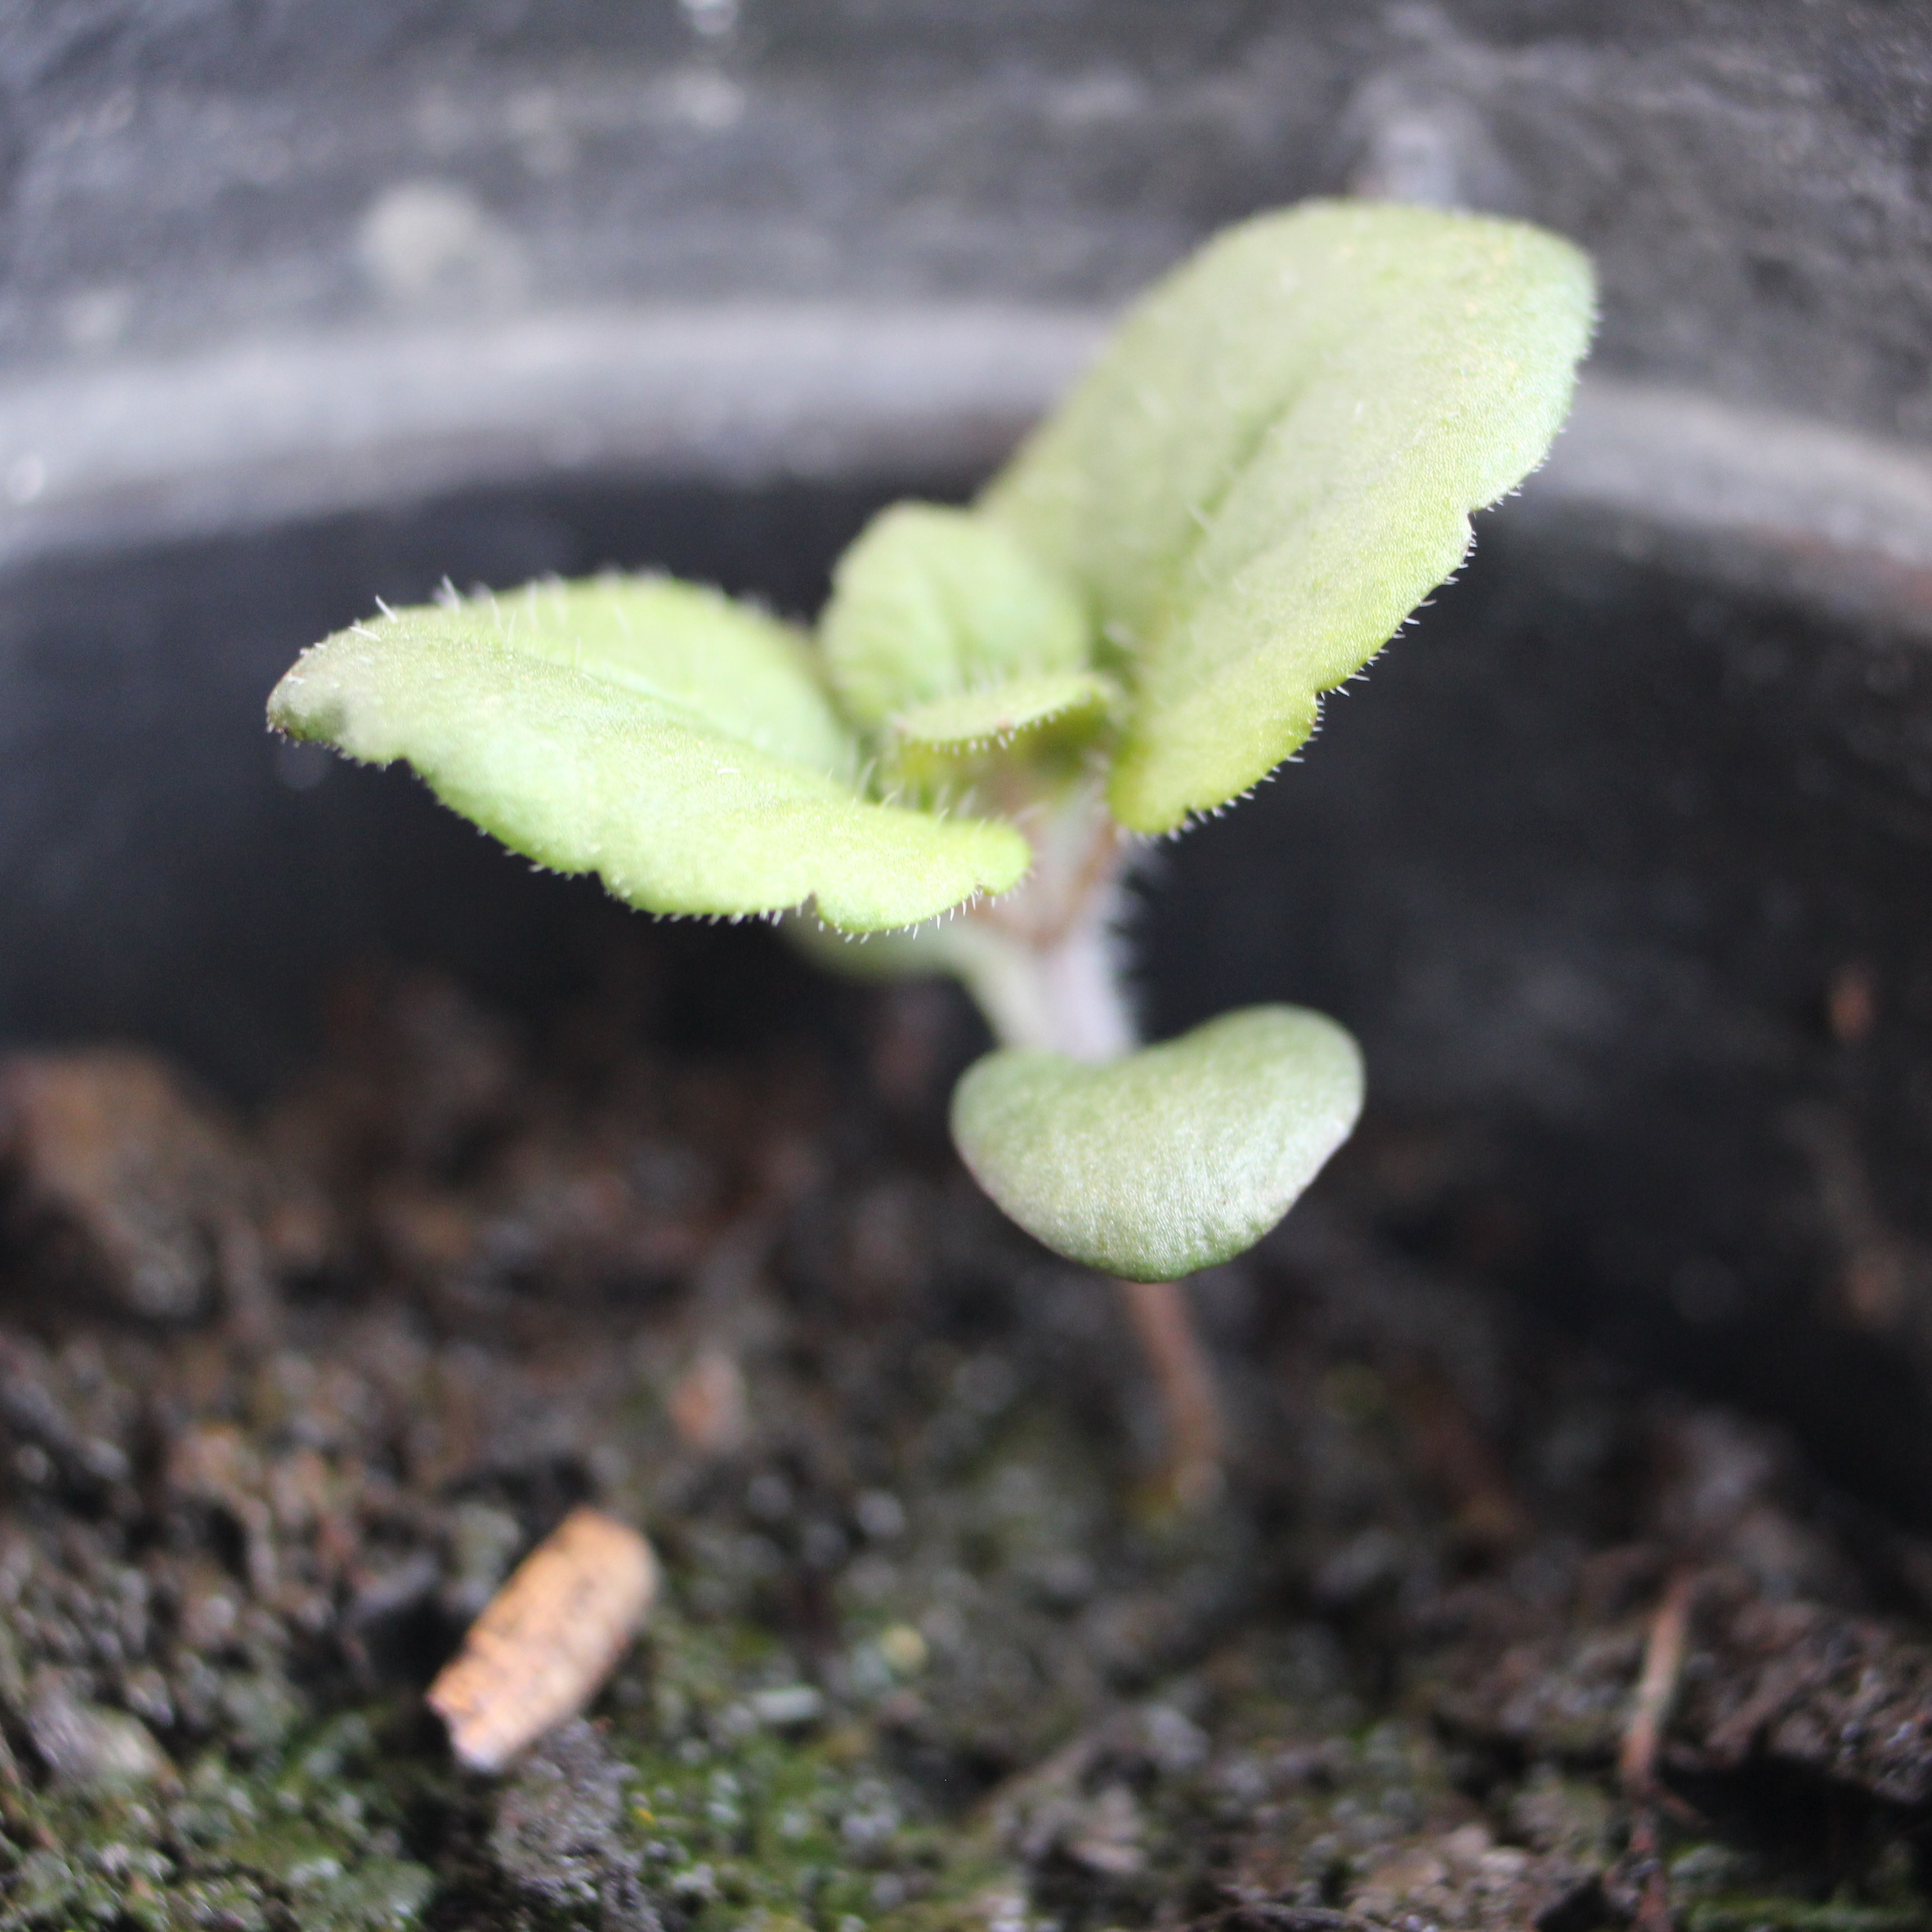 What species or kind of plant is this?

Veronica persica
